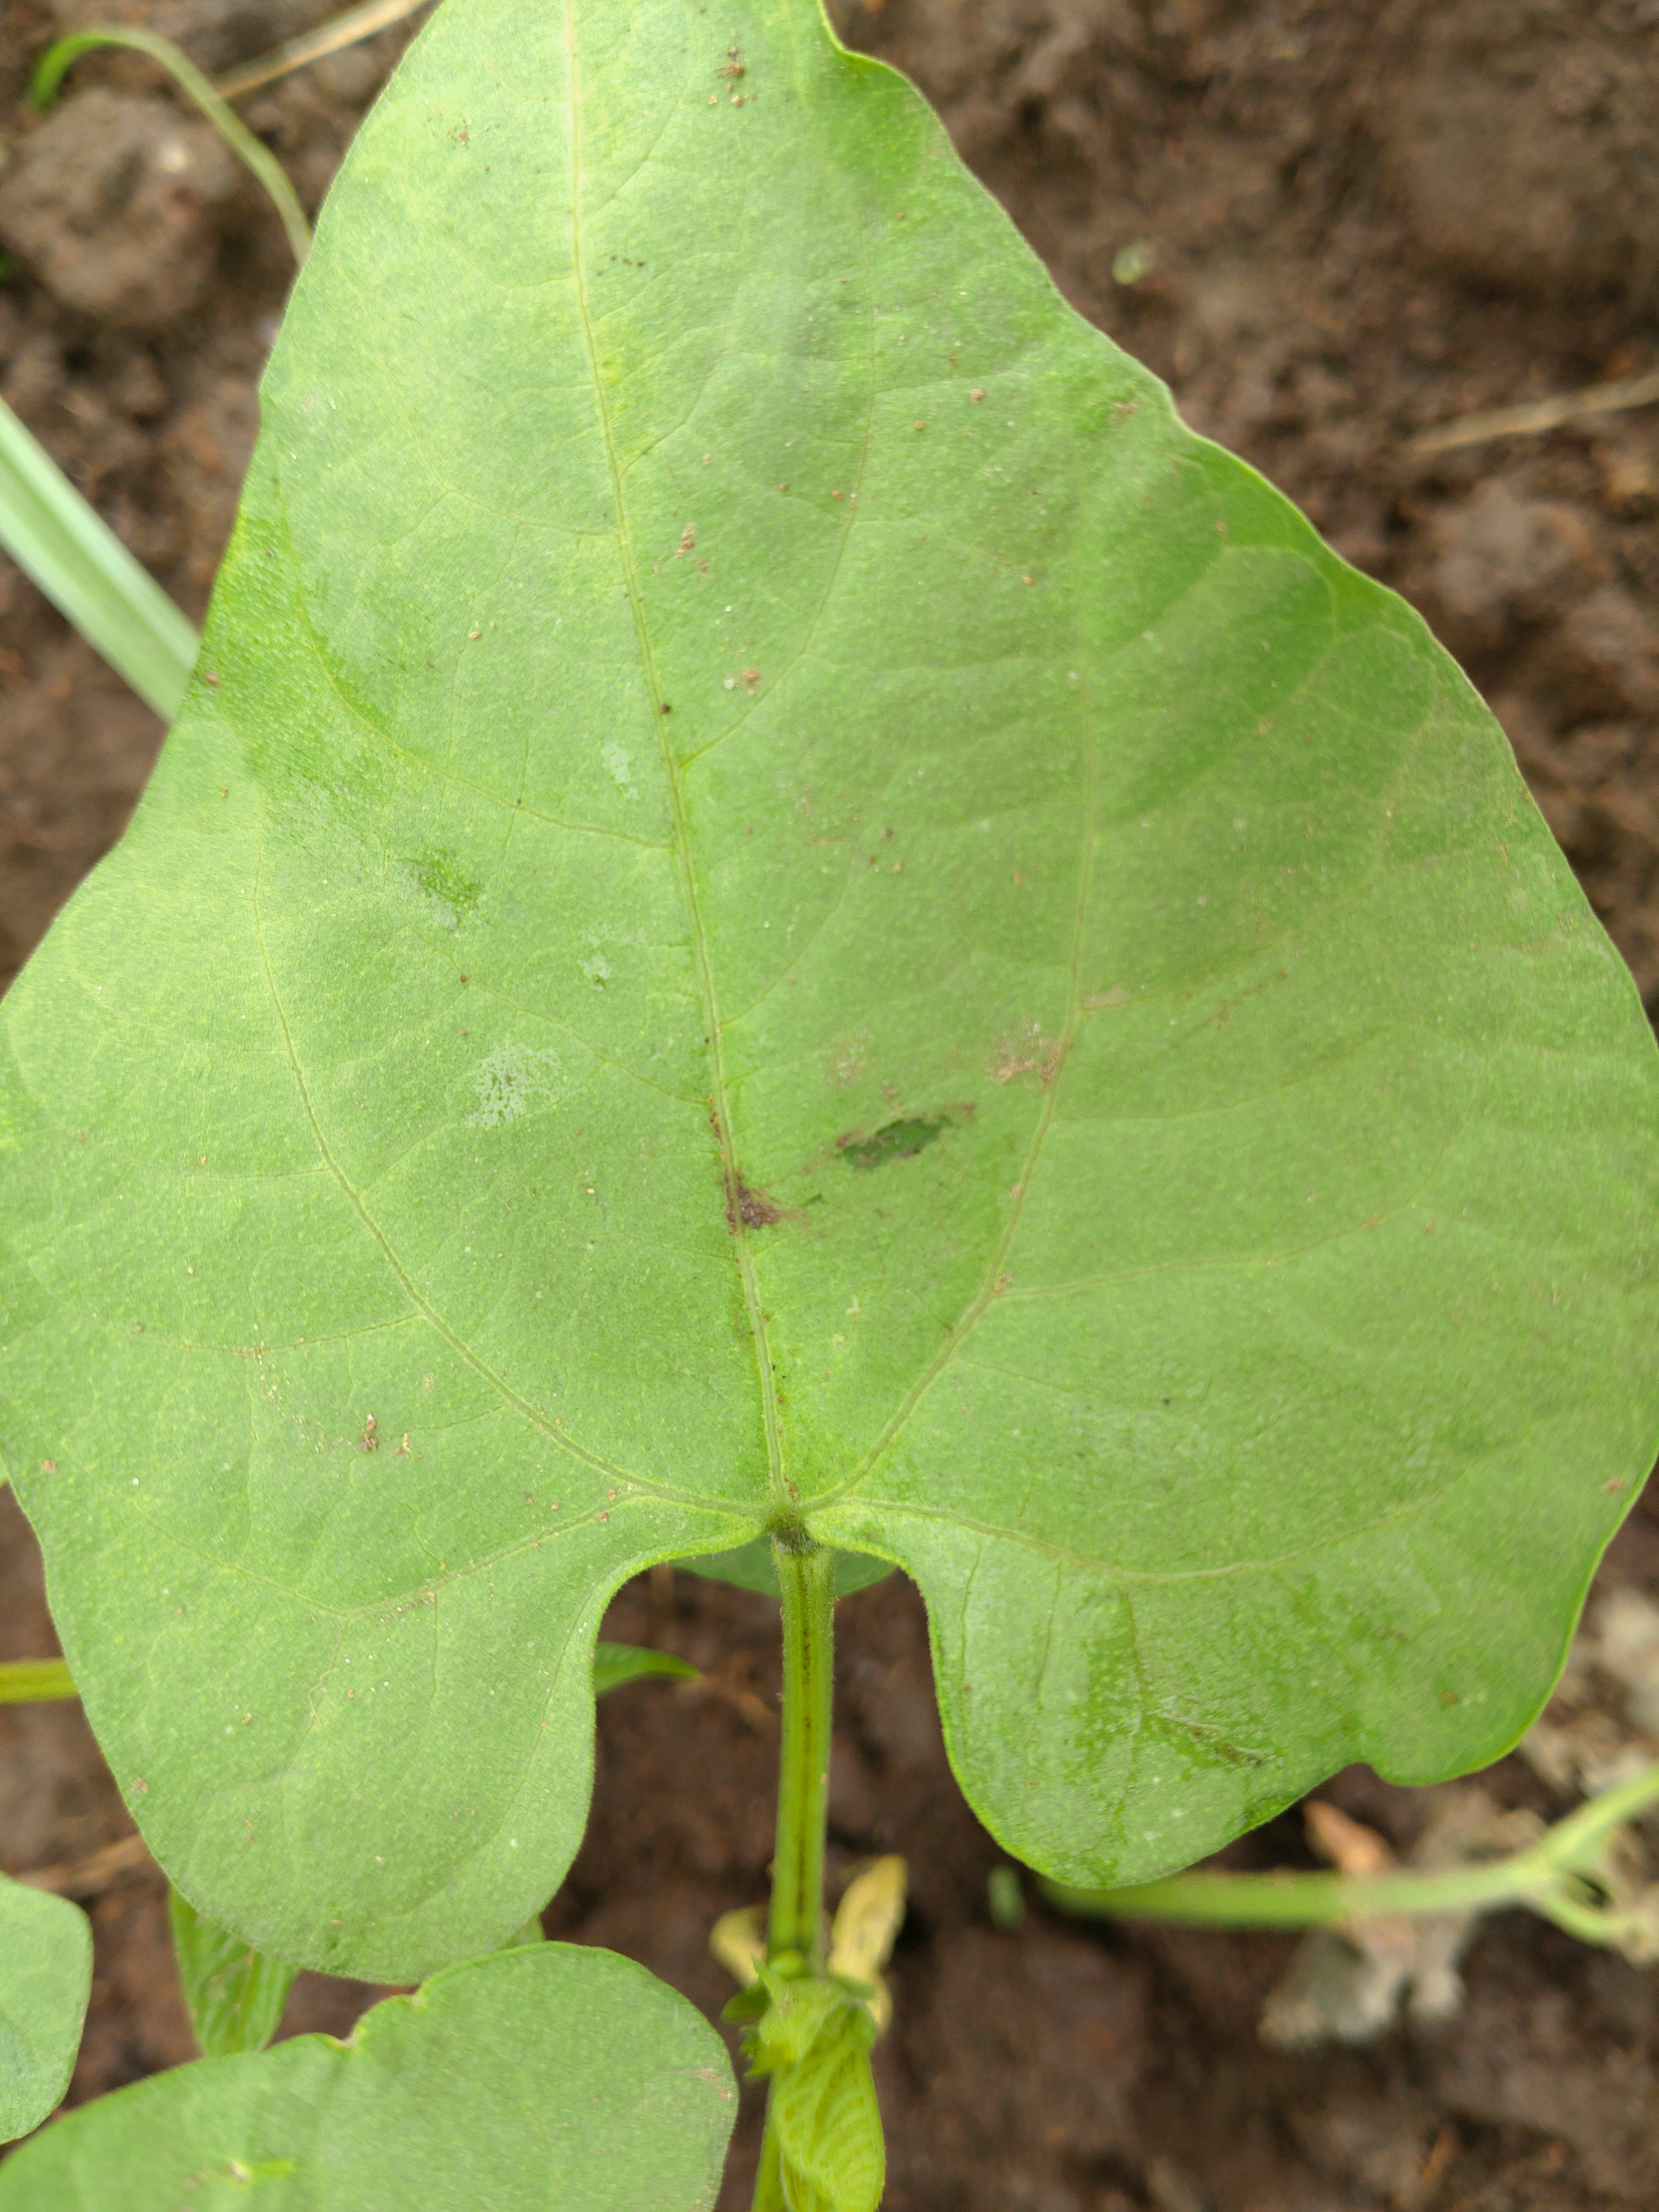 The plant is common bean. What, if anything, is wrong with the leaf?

healthy
